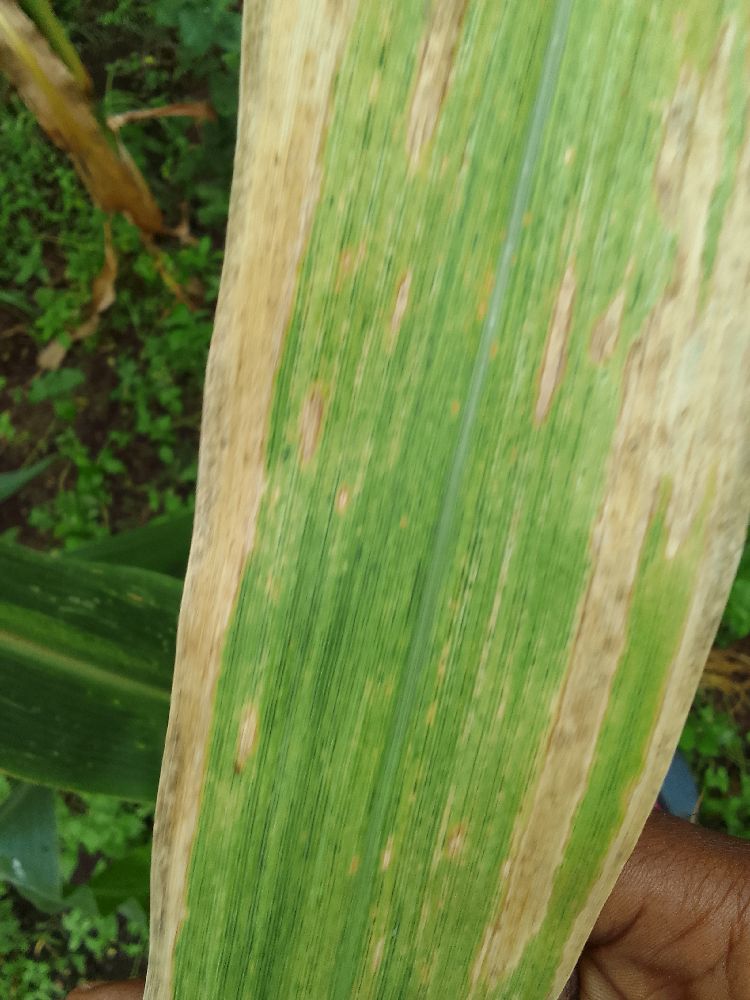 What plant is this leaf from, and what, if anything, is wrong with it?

maize, maize lethal necrosis
